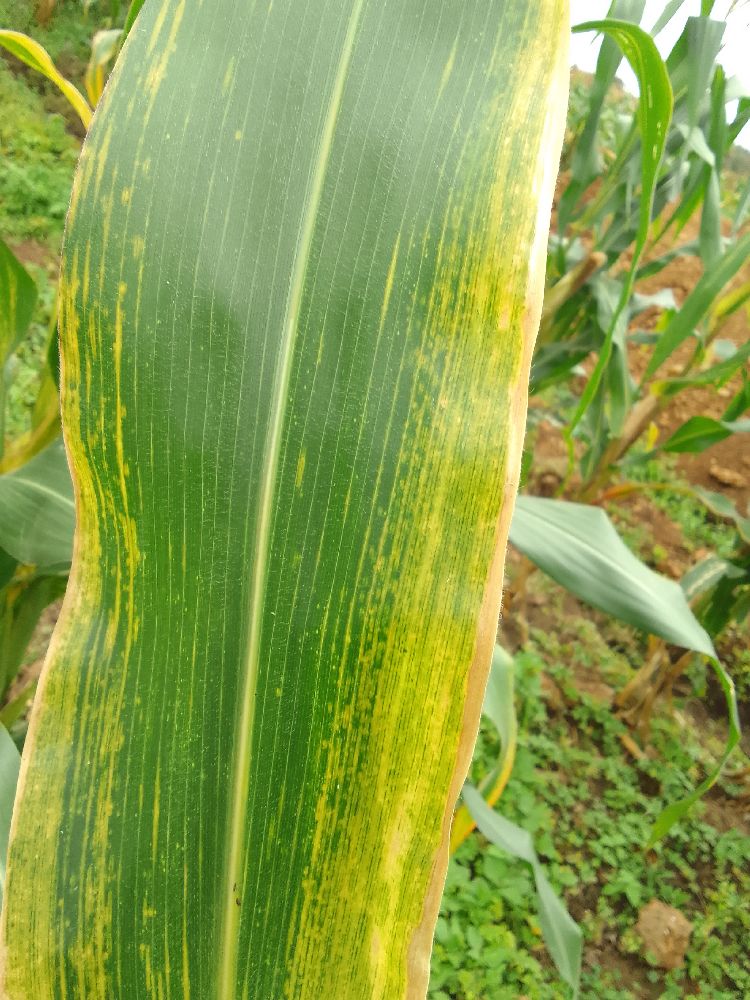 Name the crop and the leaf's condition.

maize, maize lethal necrosis
